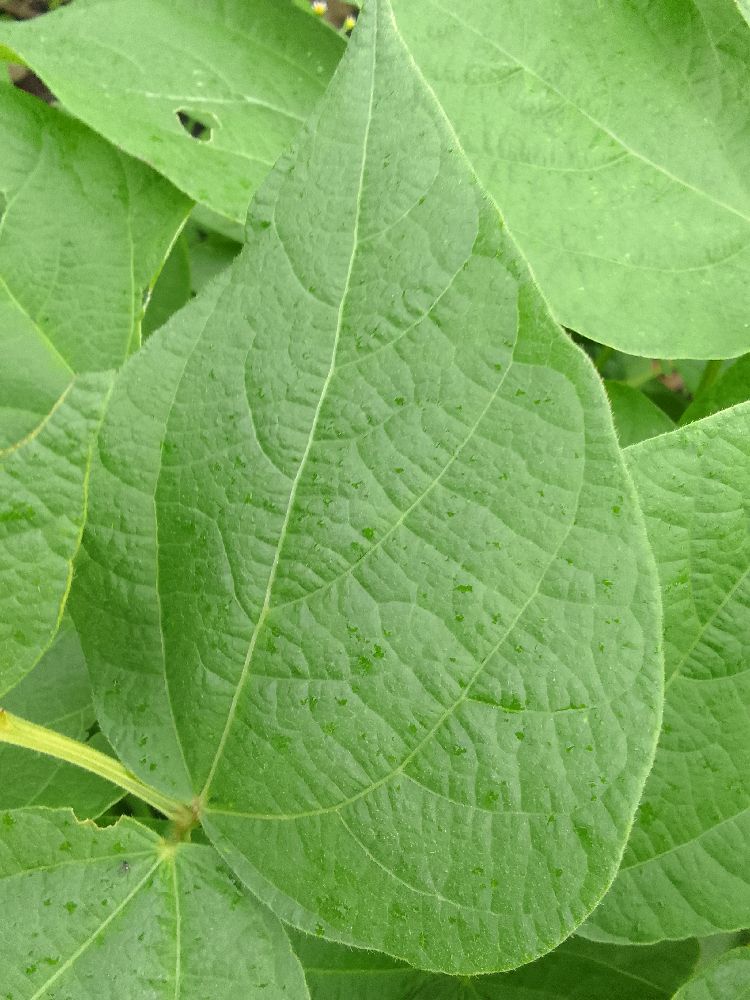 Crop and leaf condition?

common bean, healthy
